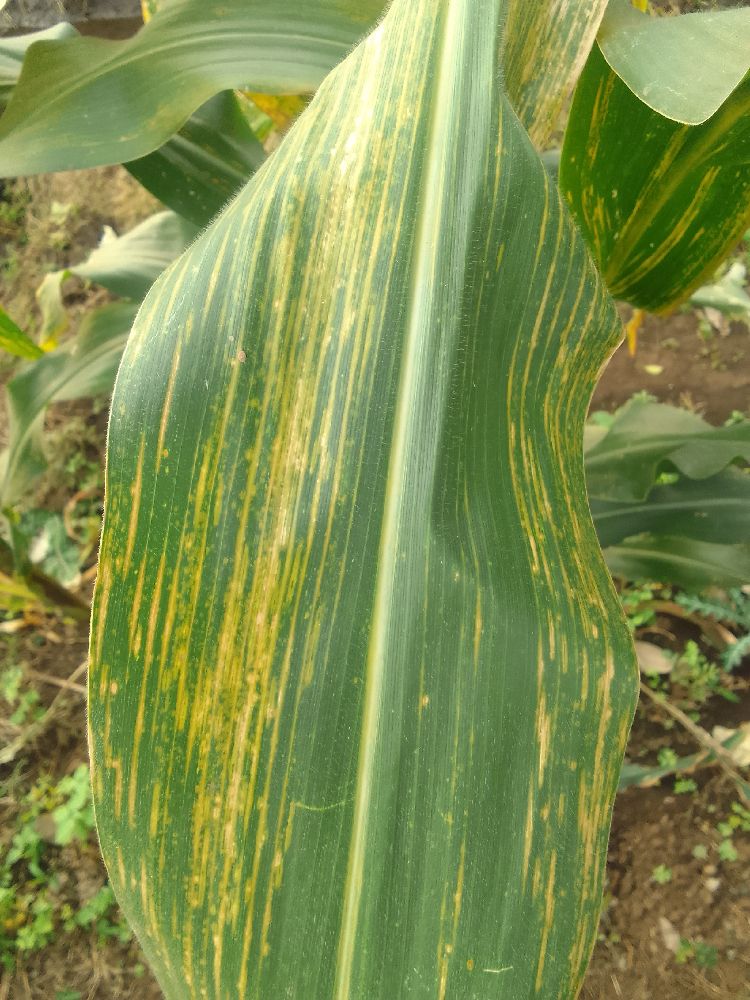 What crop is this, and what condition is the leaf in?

maize, maize streak virus
